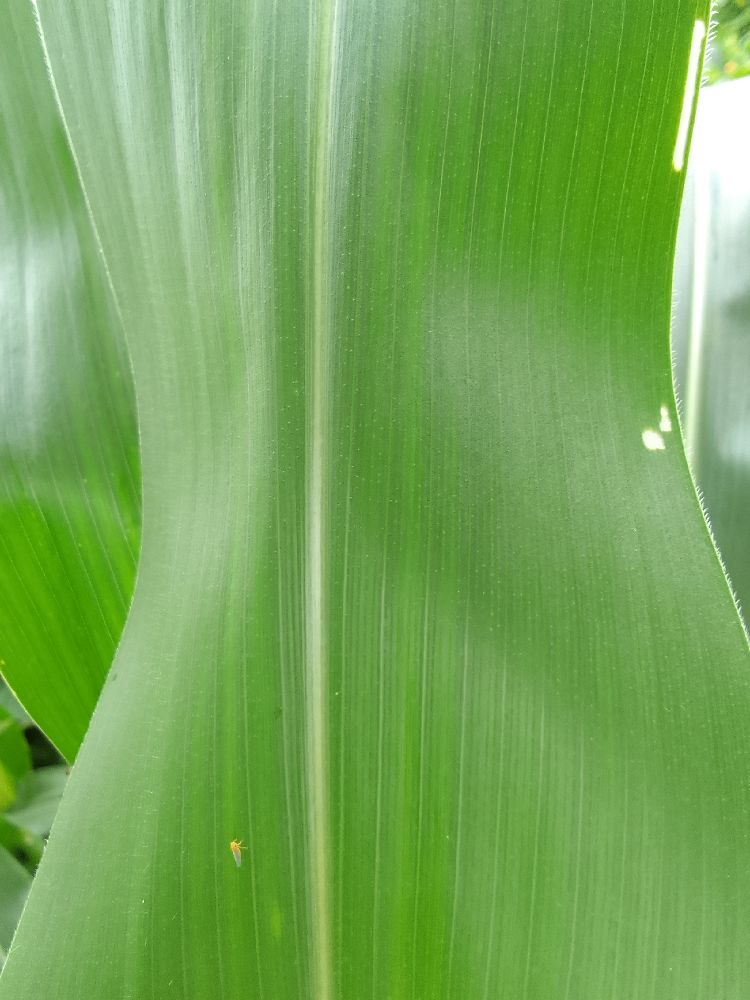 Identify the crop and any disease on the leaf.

maize, healthy
